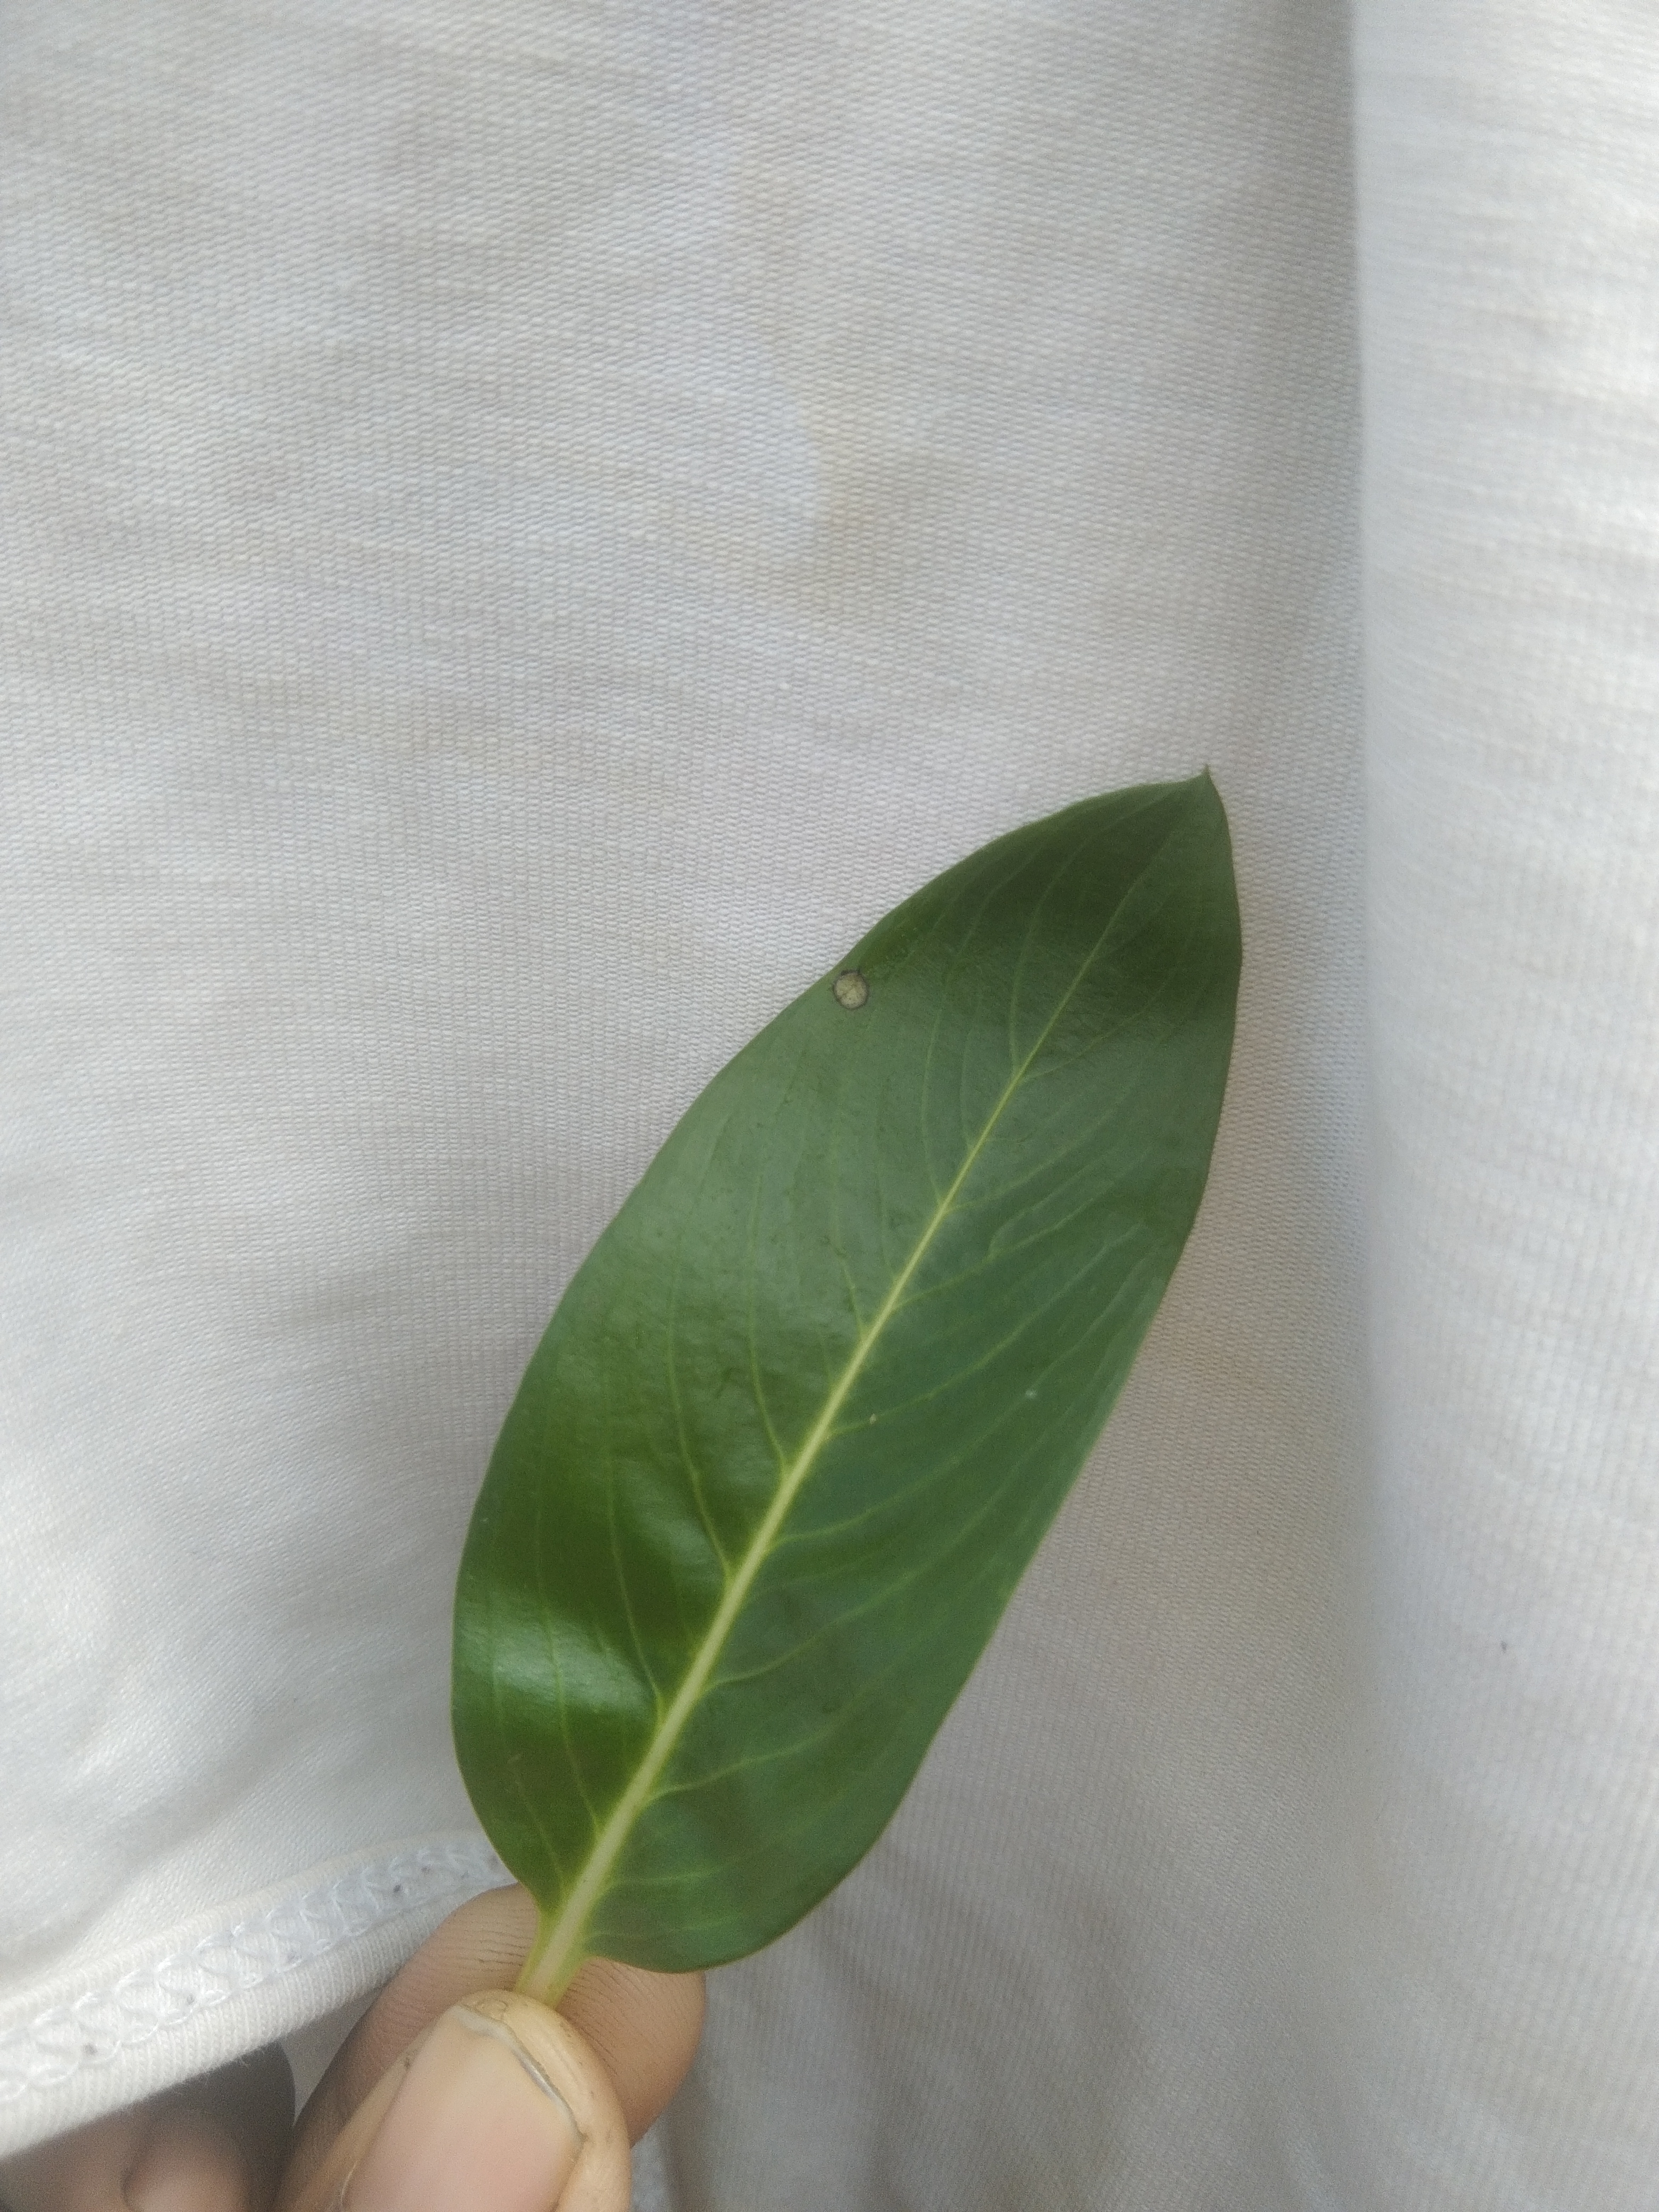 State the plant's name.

rose periwinkle
